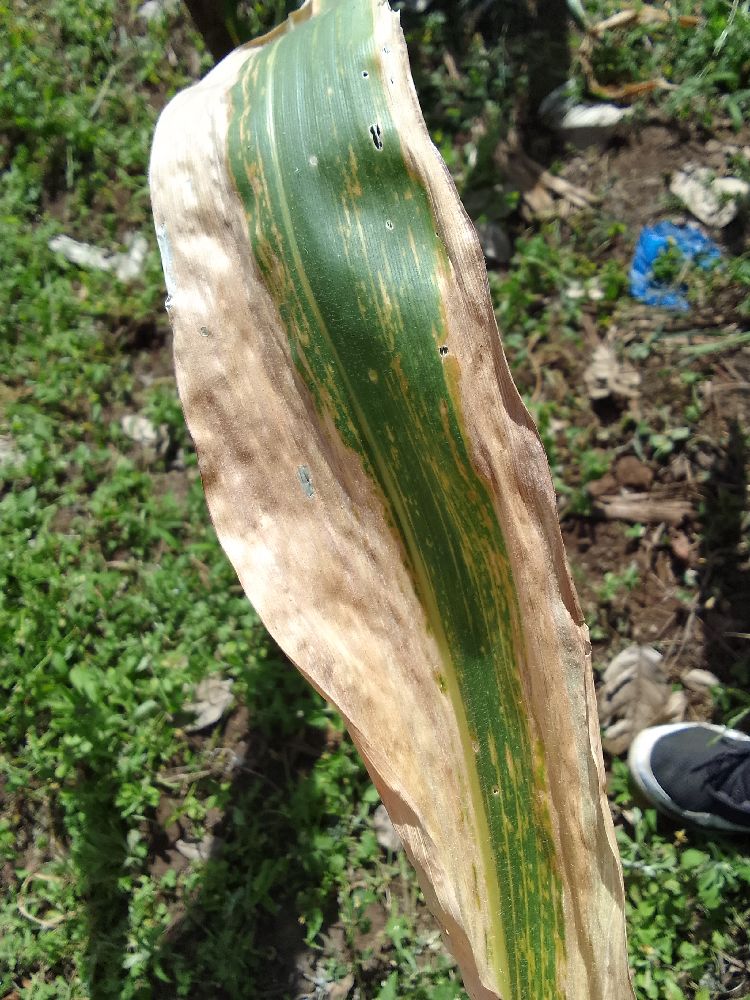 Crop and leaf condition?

maize, maize lethal necrosis
